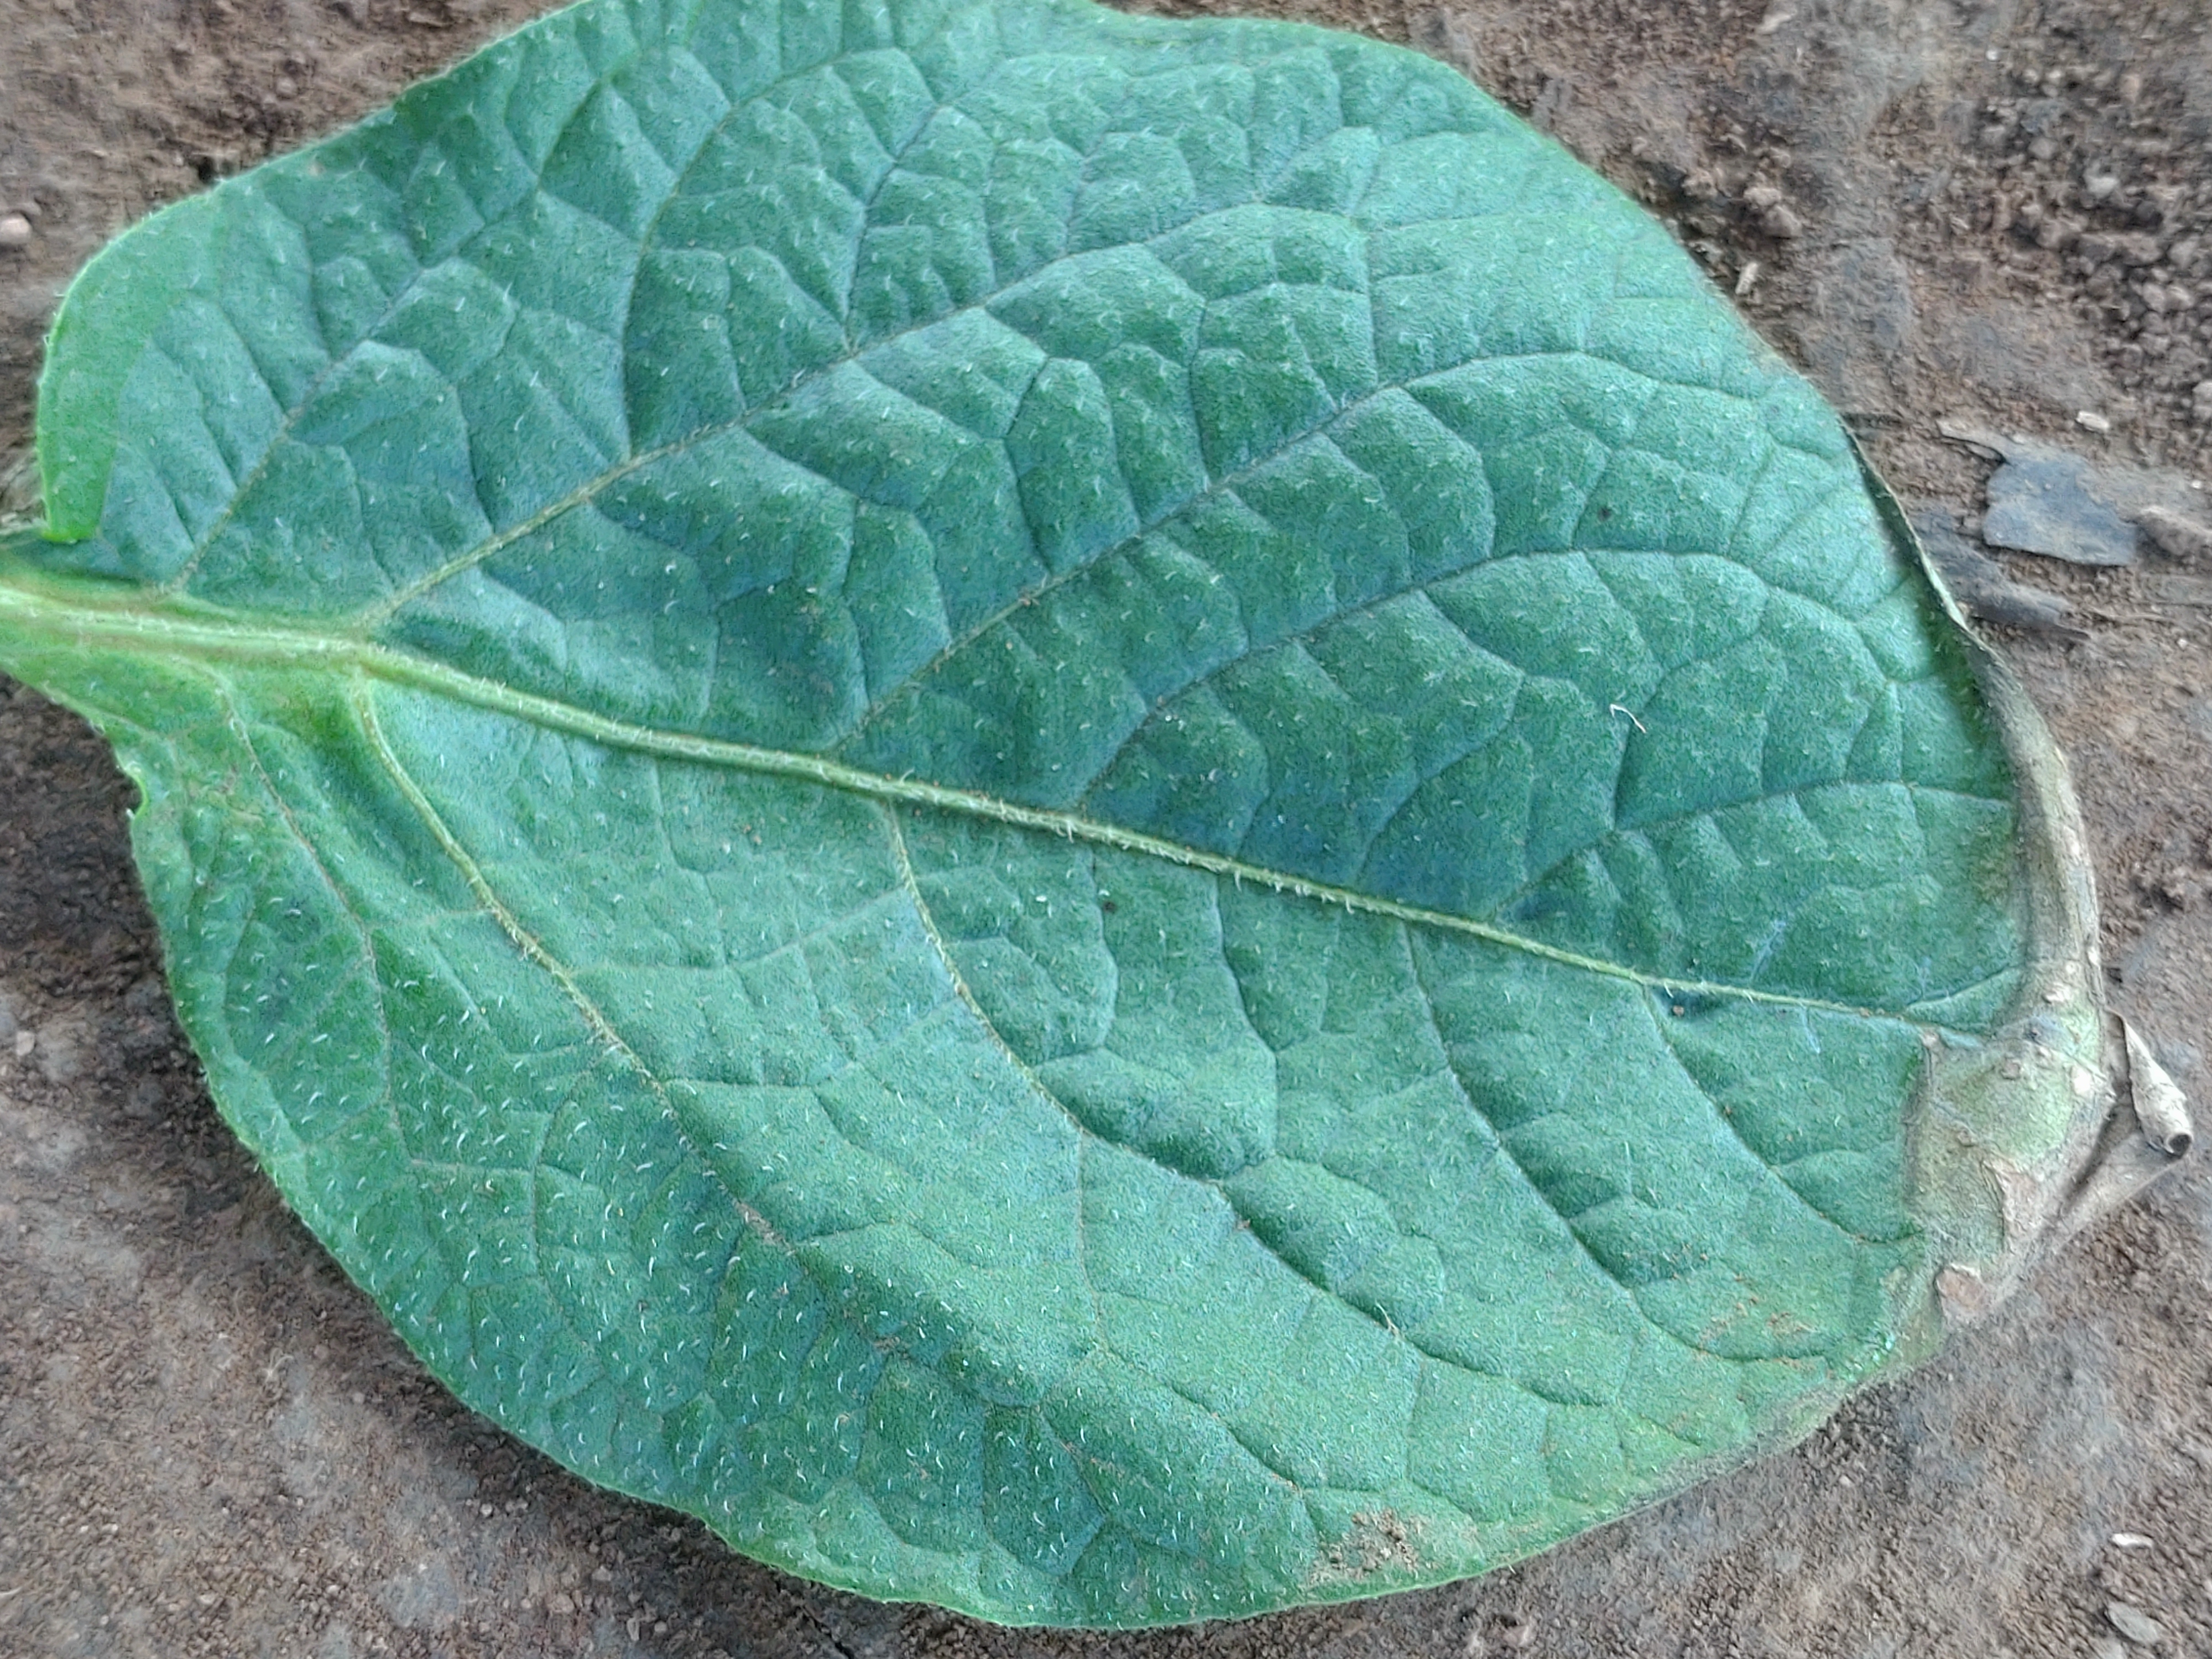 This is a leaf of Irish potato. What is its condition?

early blight
